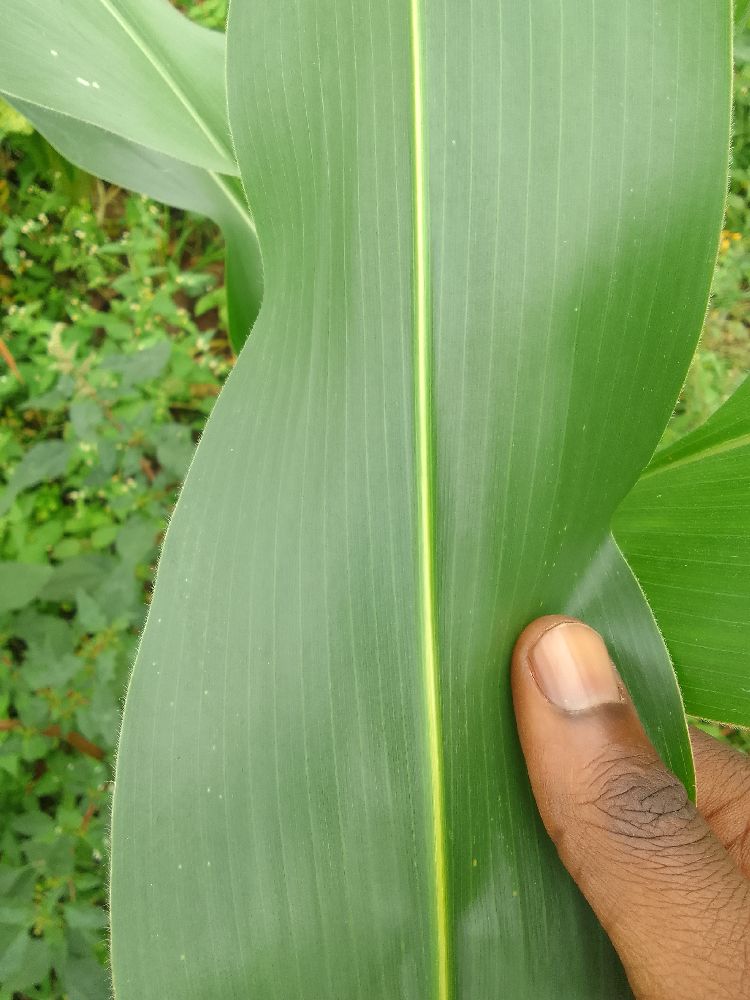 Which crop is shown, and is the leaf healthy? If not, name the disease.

maize, healthy
